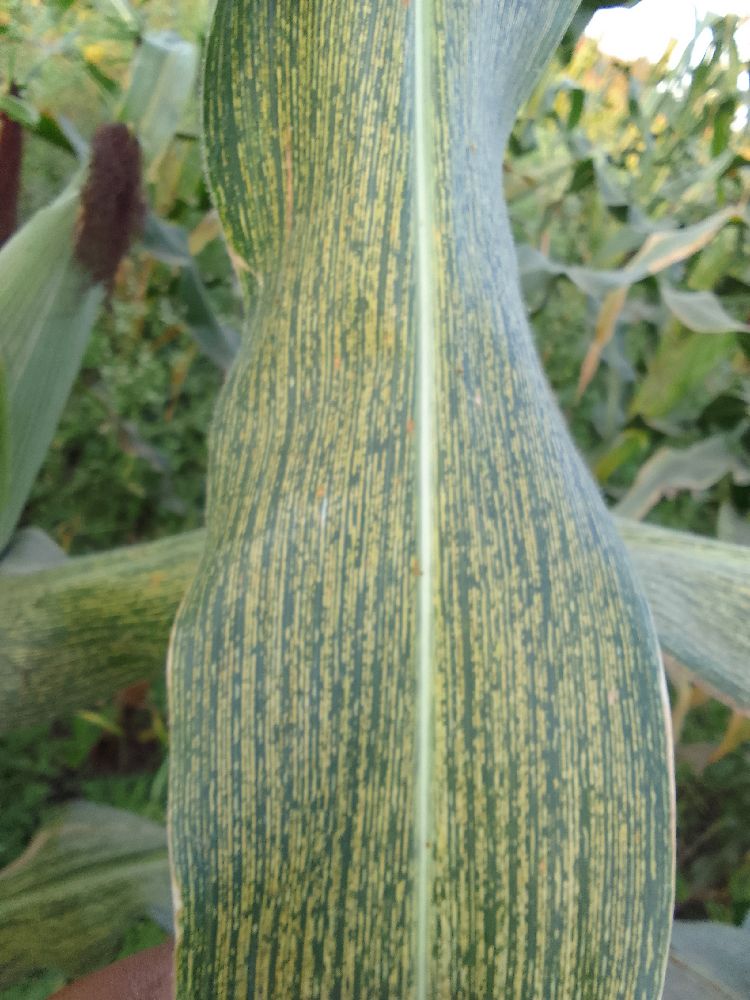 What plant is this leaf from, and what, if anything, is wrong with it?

maize, maize streak virus
